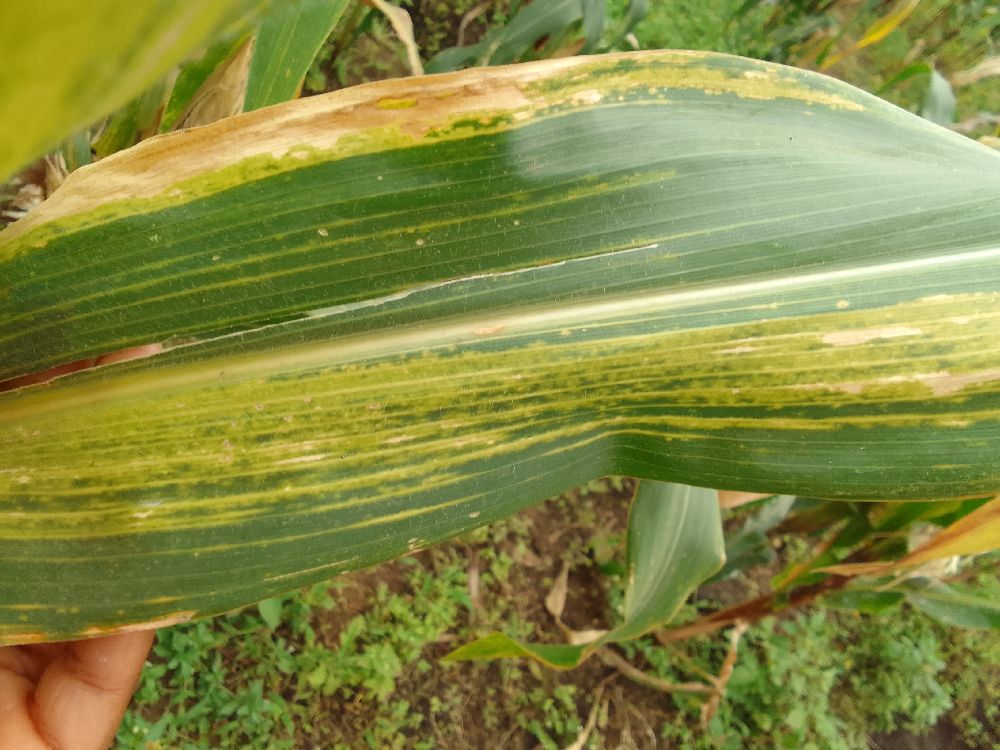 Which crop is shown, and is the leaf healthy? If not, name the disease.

maize, maize lethal necrosis
